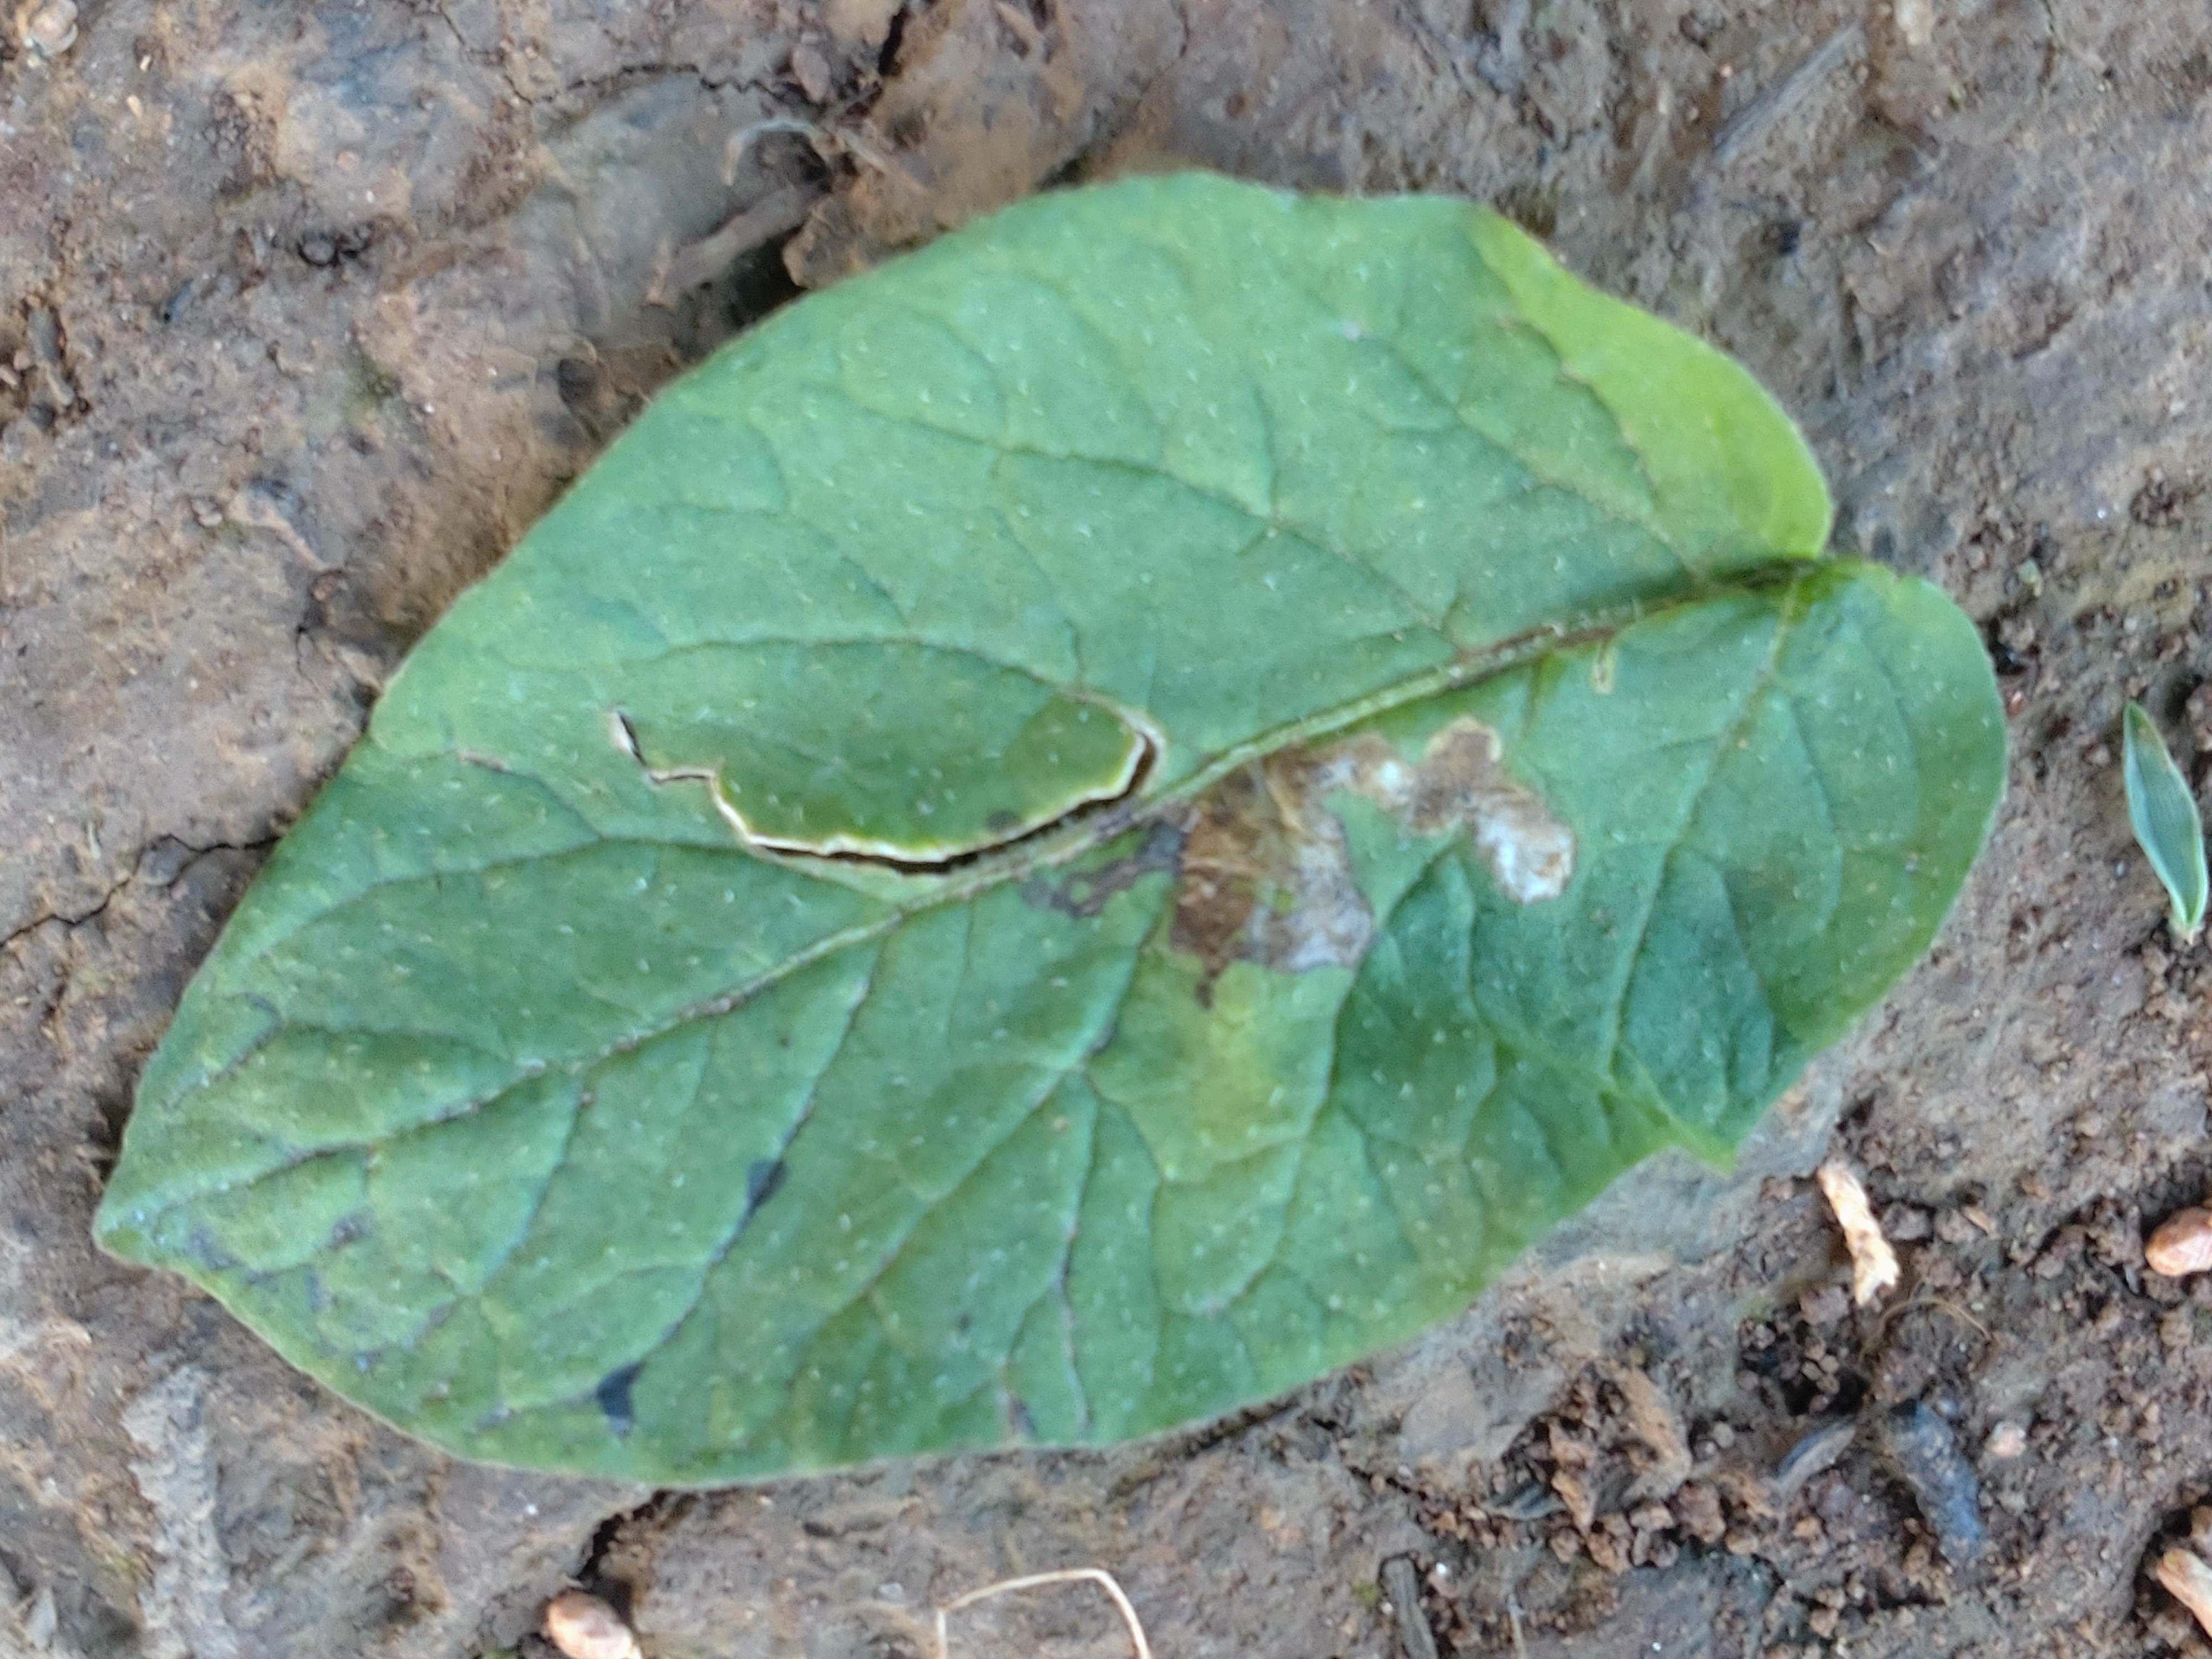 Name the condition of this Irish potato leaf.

early blight
